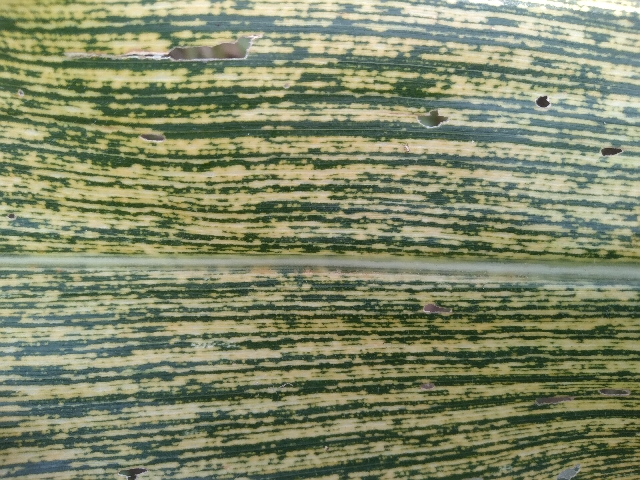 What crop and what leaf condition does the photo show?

maize, maize streak virus
